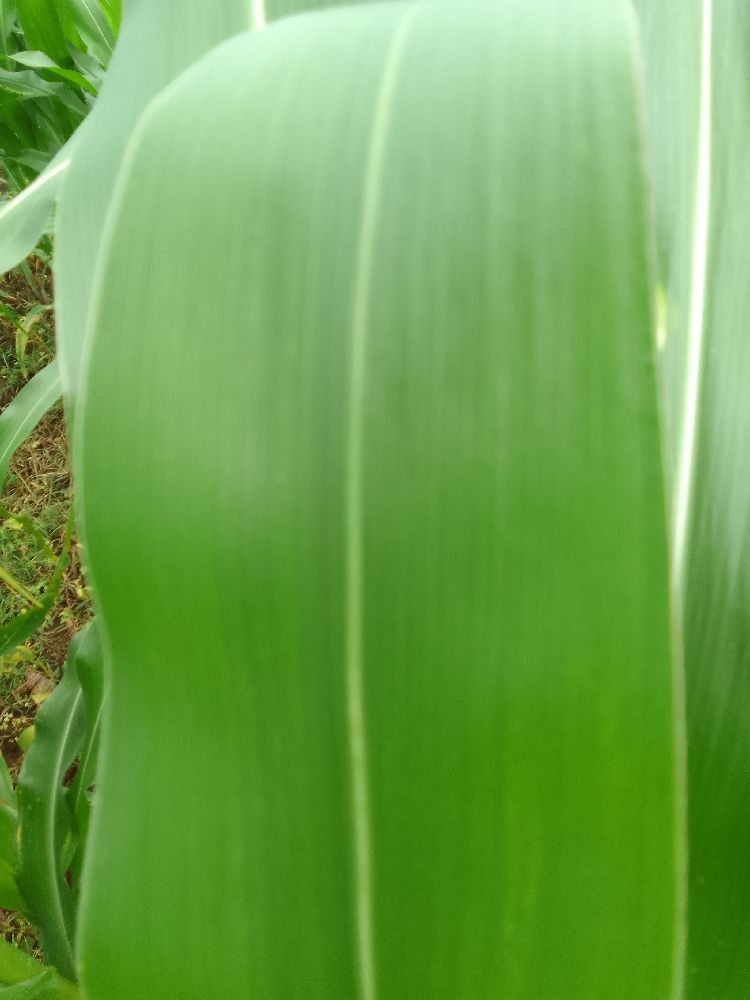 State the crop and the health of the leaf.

maize, healthy
